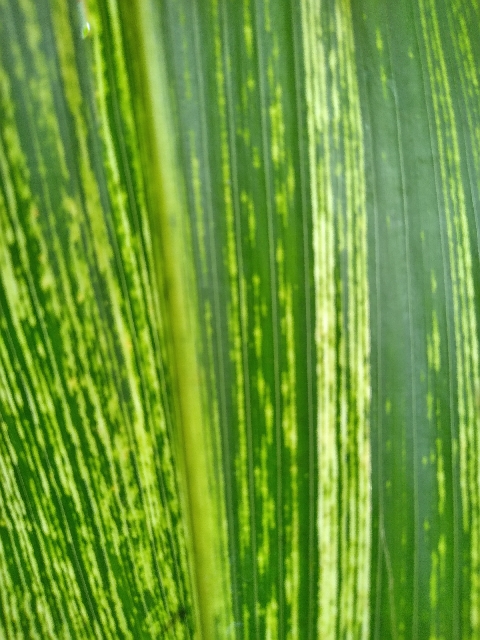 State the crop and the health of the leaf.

maize, maize streak virus
